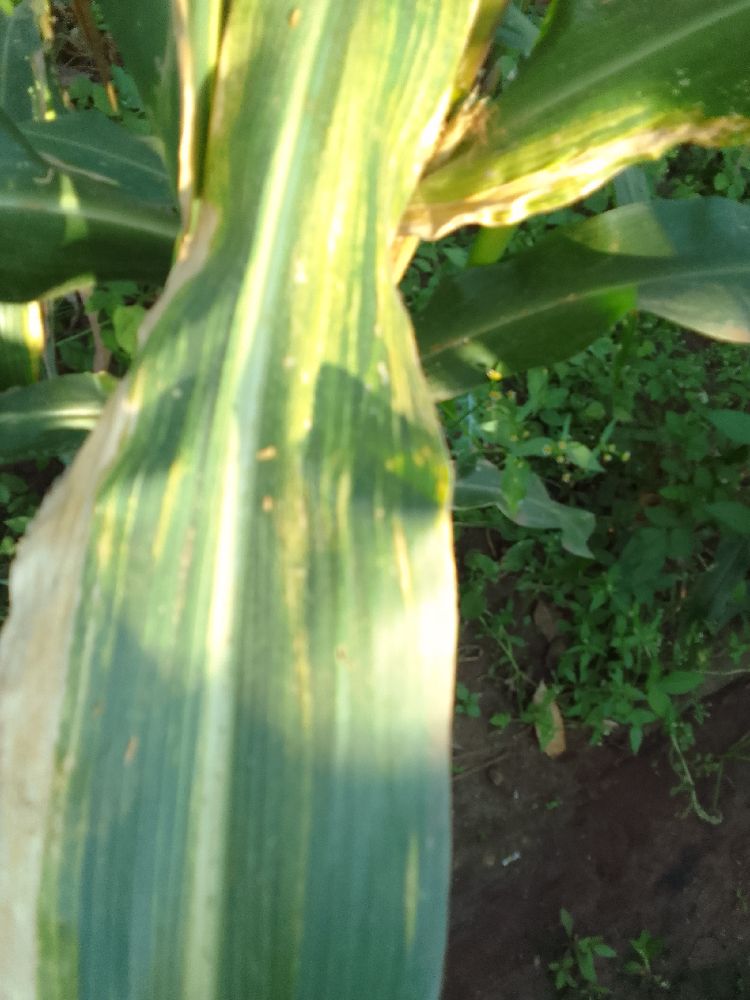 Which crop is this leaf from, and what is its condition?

maize, maize lethal necrosis
